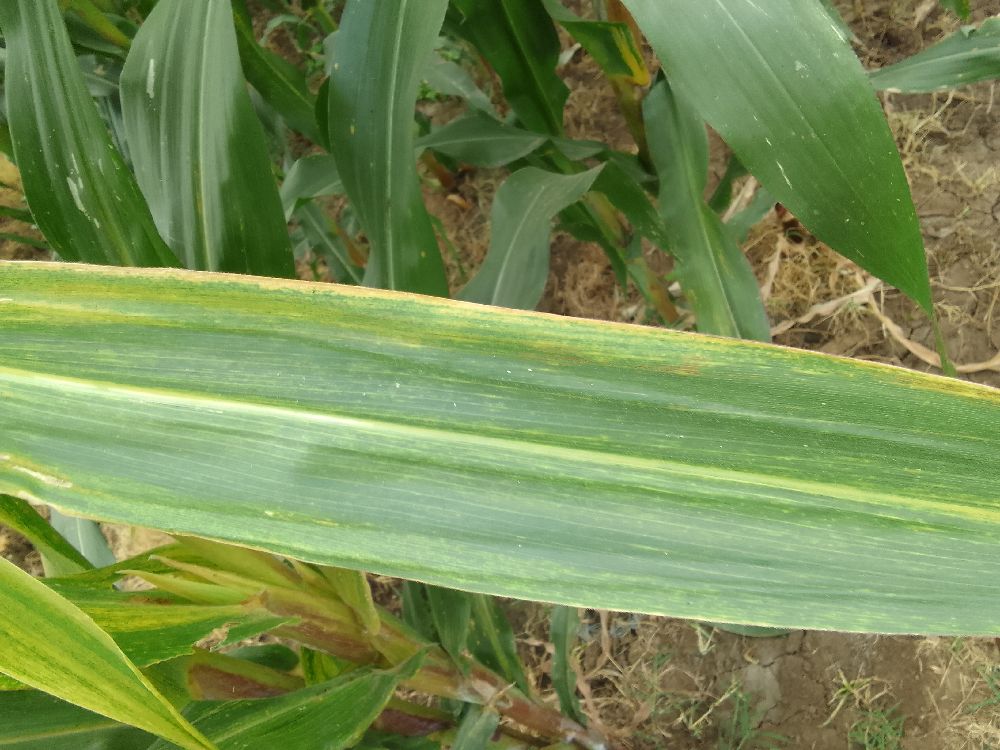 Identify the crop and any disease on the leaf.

maize, maize lethal necrosis
